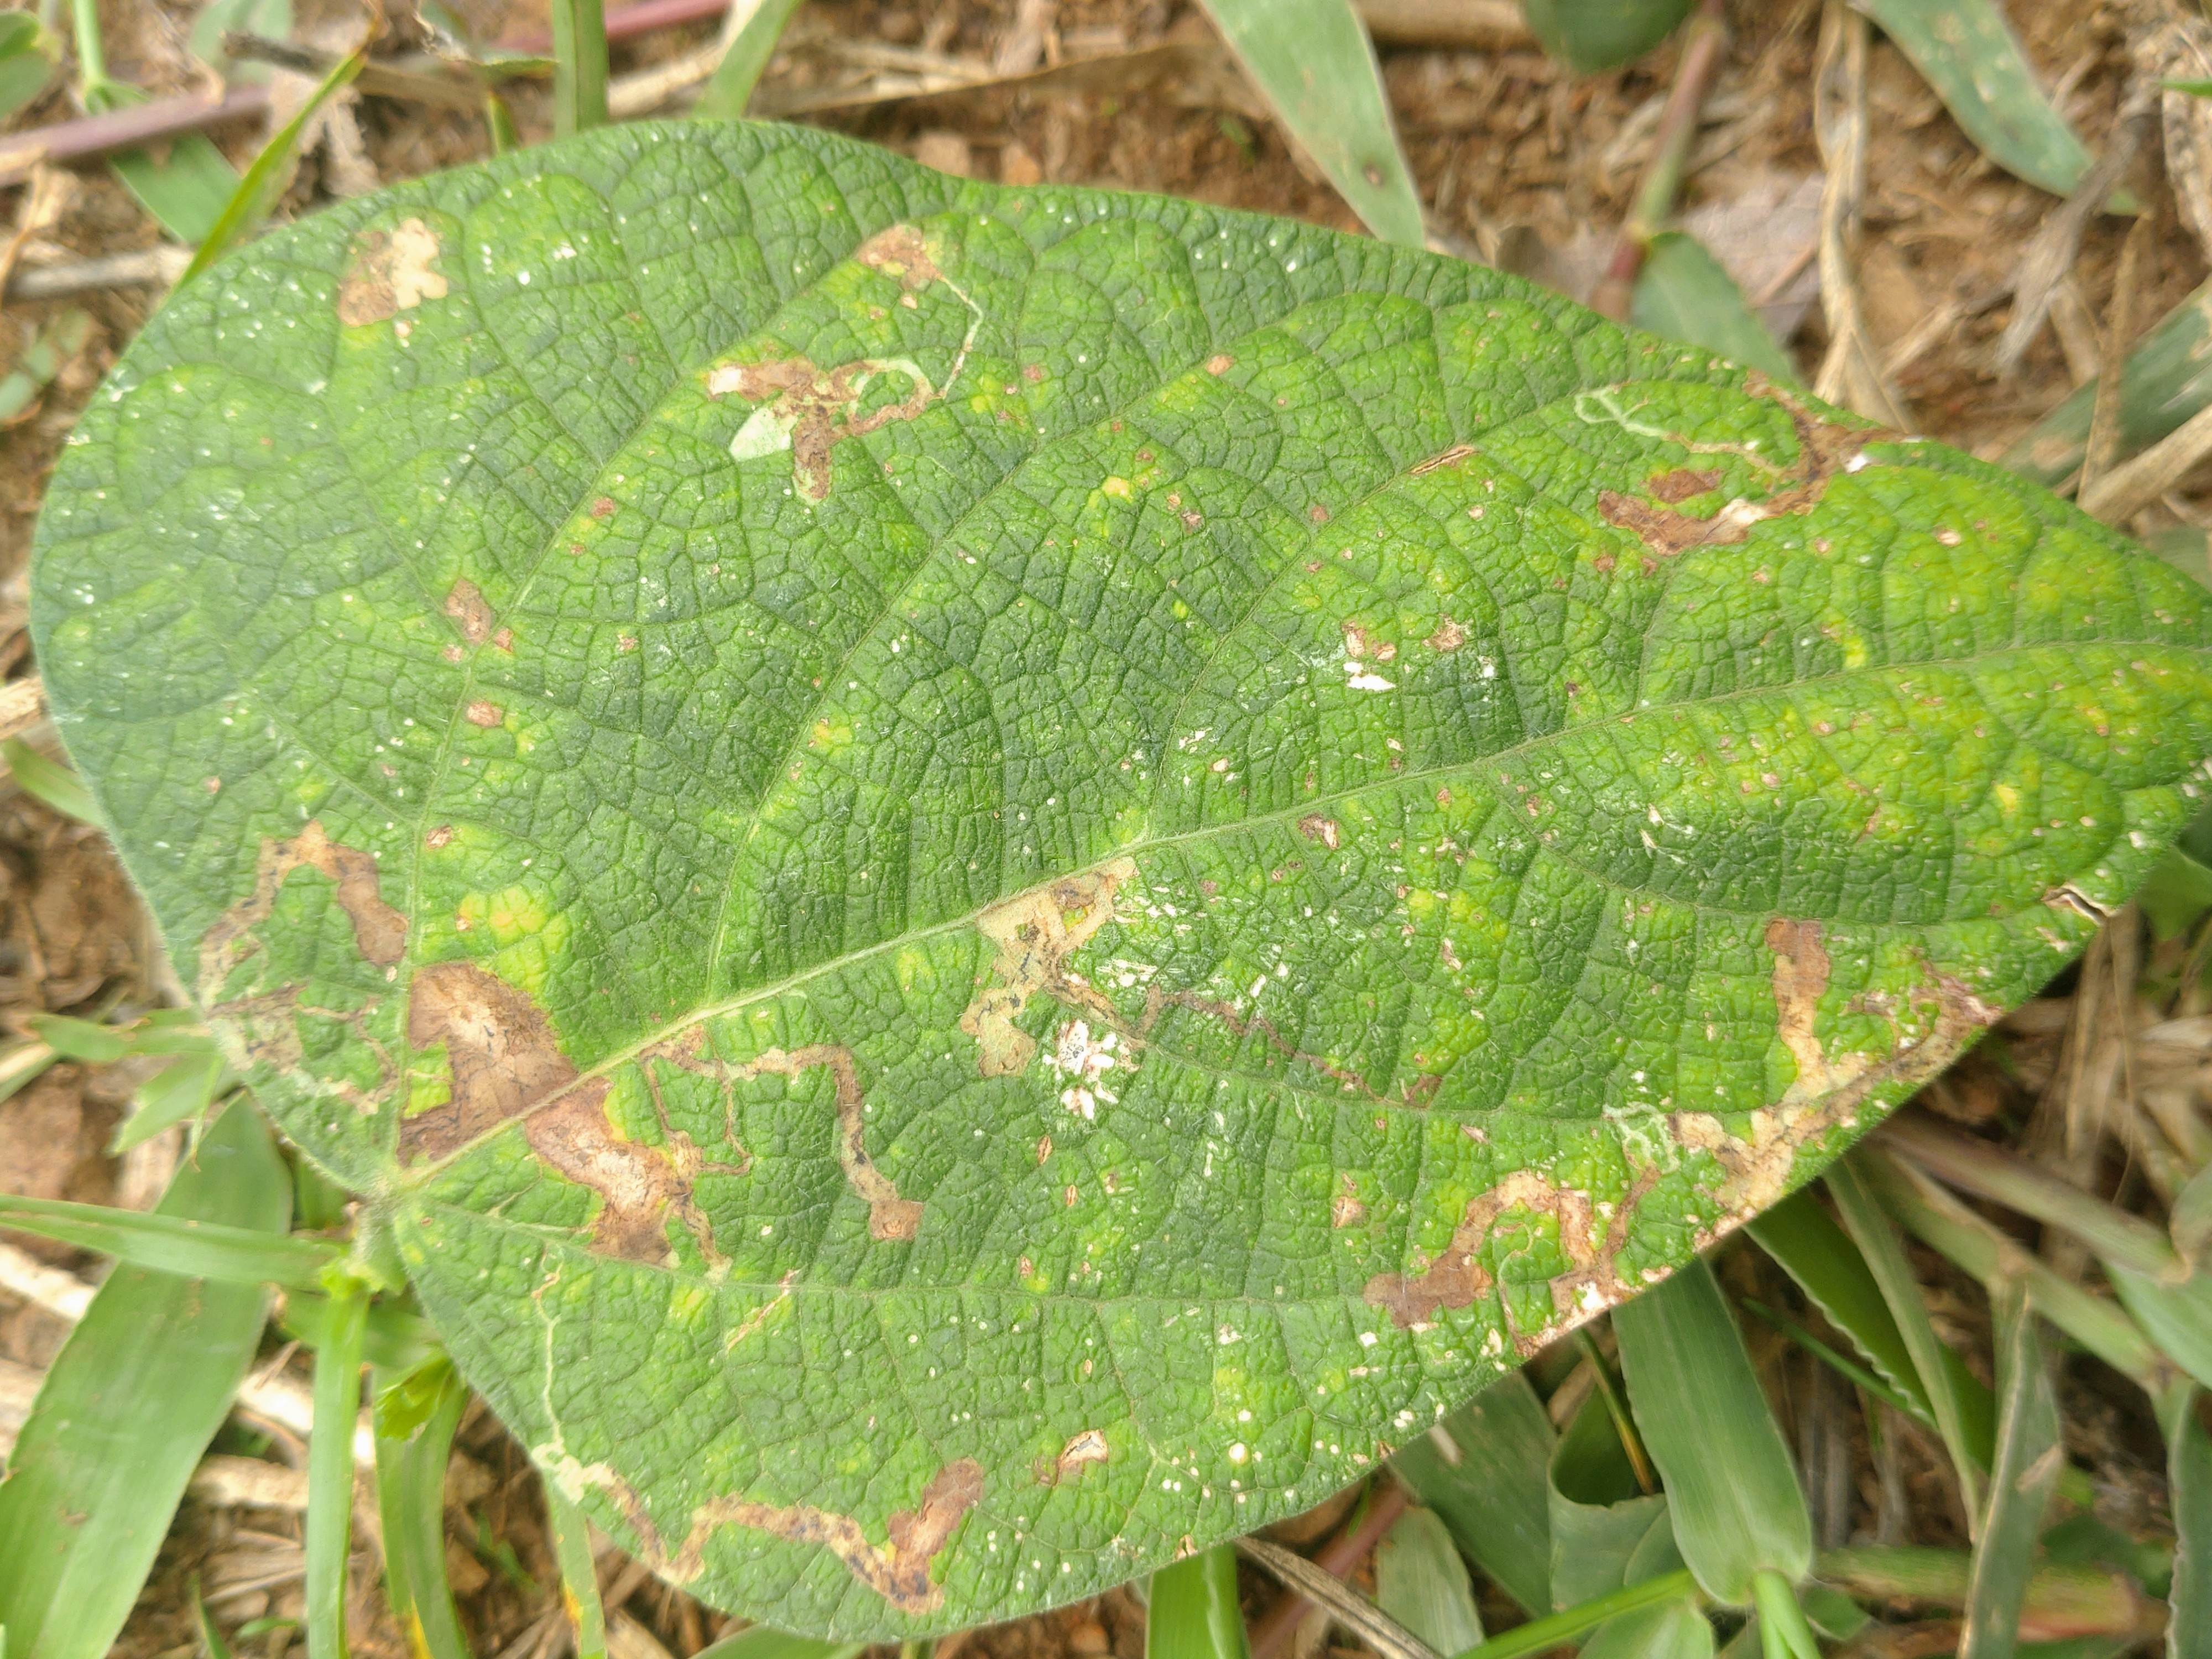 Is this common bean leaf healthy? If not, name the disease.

rust
